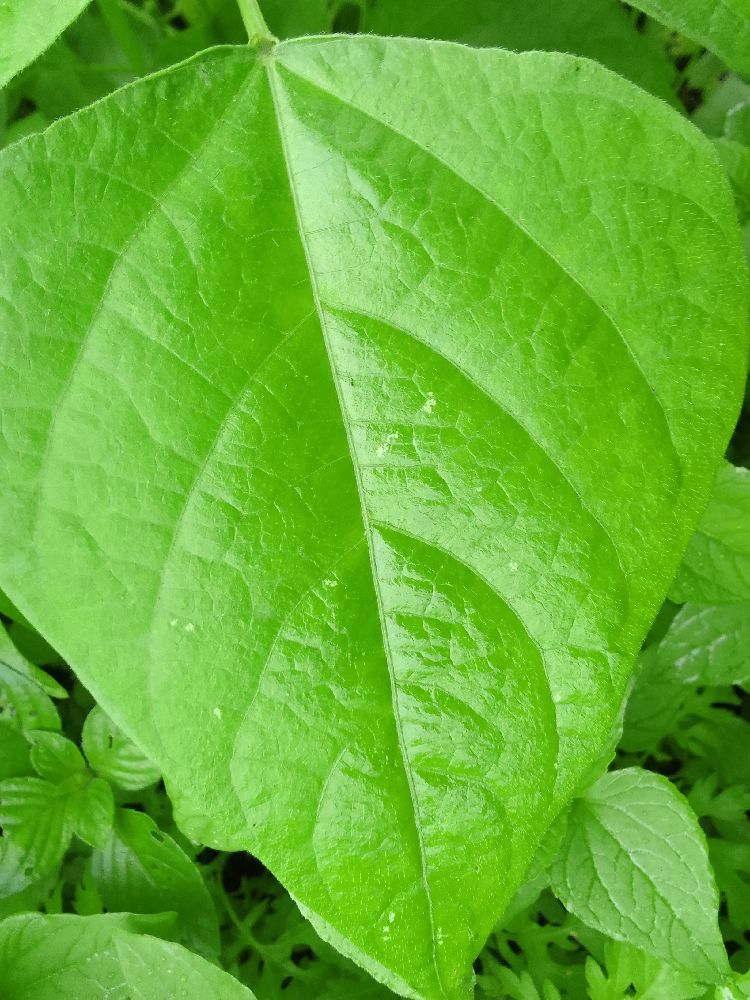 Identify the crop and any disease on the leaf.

common bean, healthy
